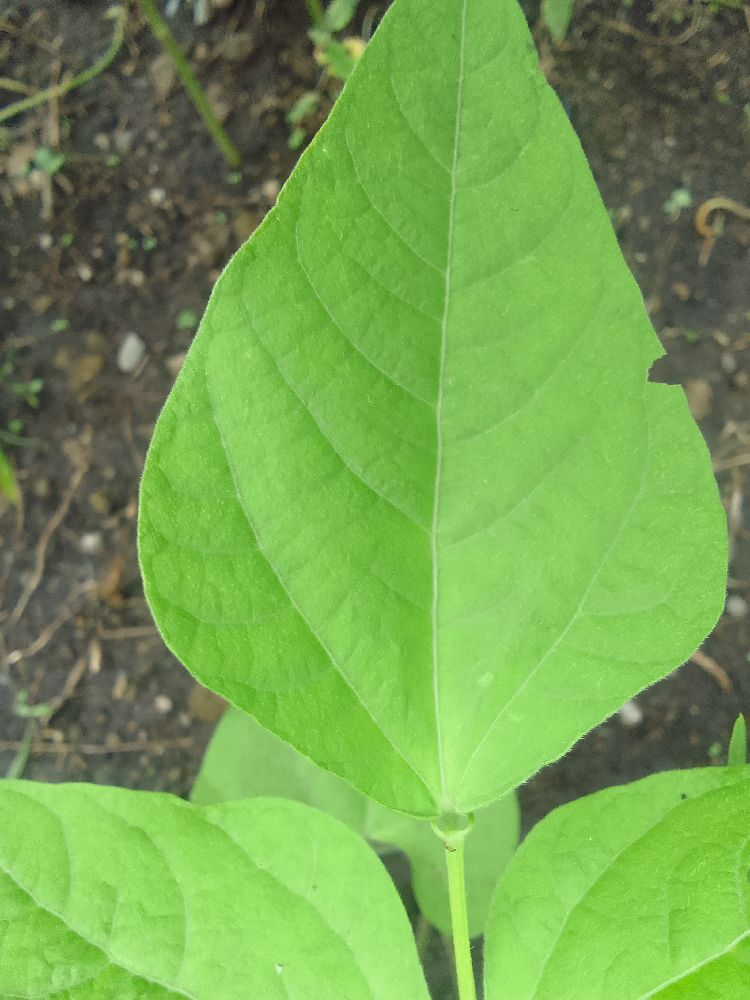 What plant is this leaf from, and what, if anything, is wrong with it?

common bean, healthy
